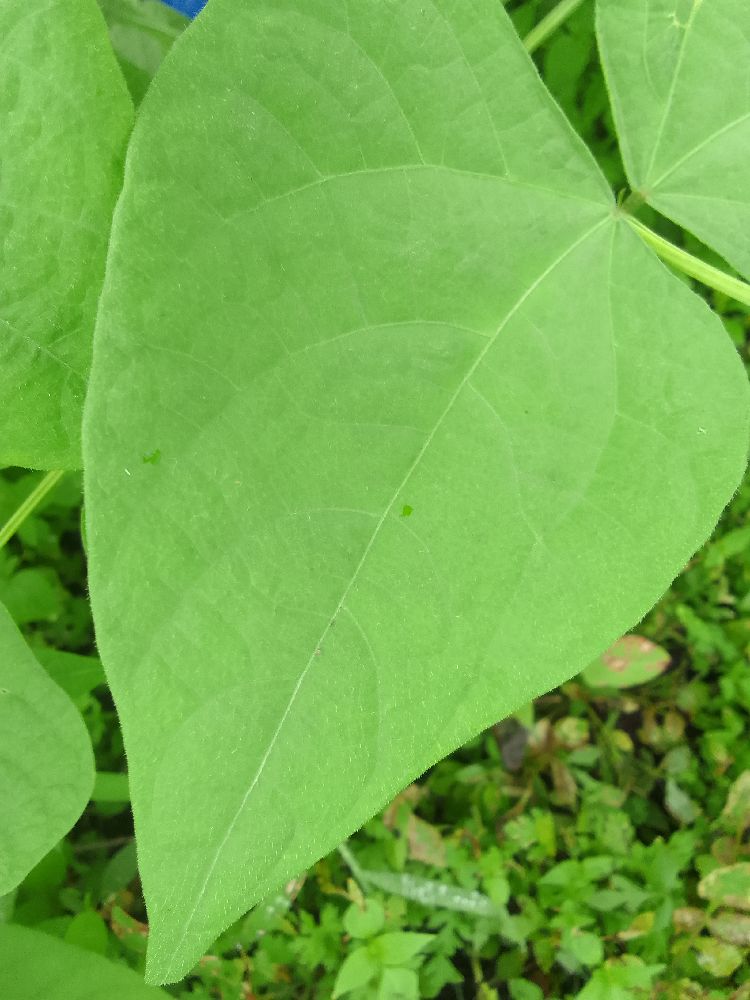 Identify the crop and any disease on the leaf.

common bean, healthy
